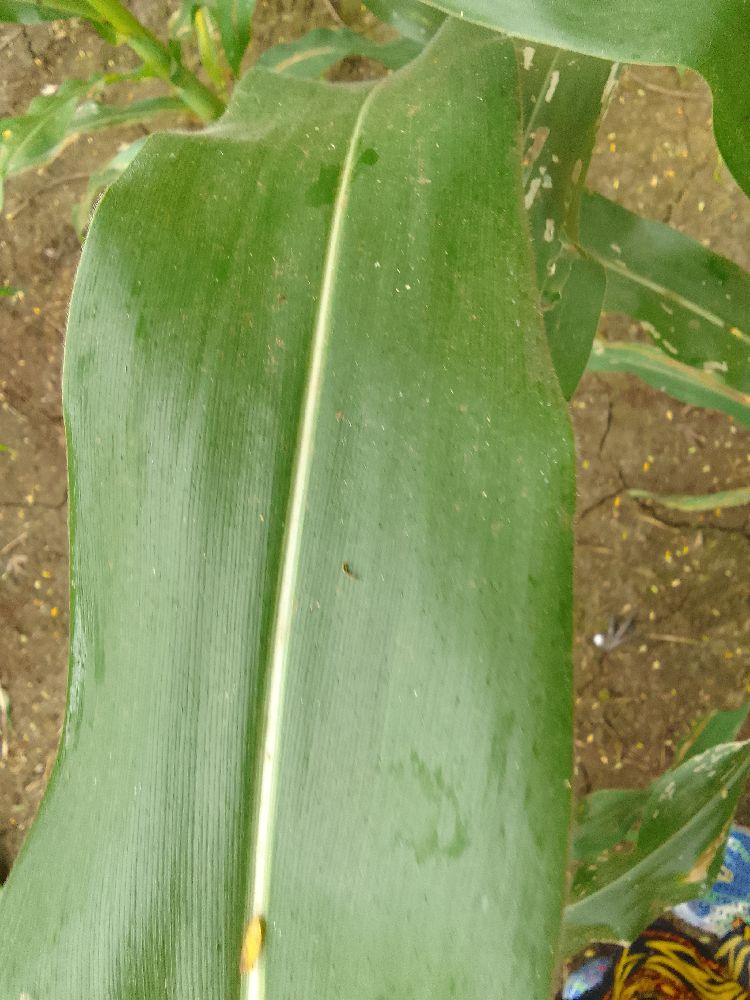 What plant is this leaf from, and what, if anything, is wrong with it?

maize, healthy
